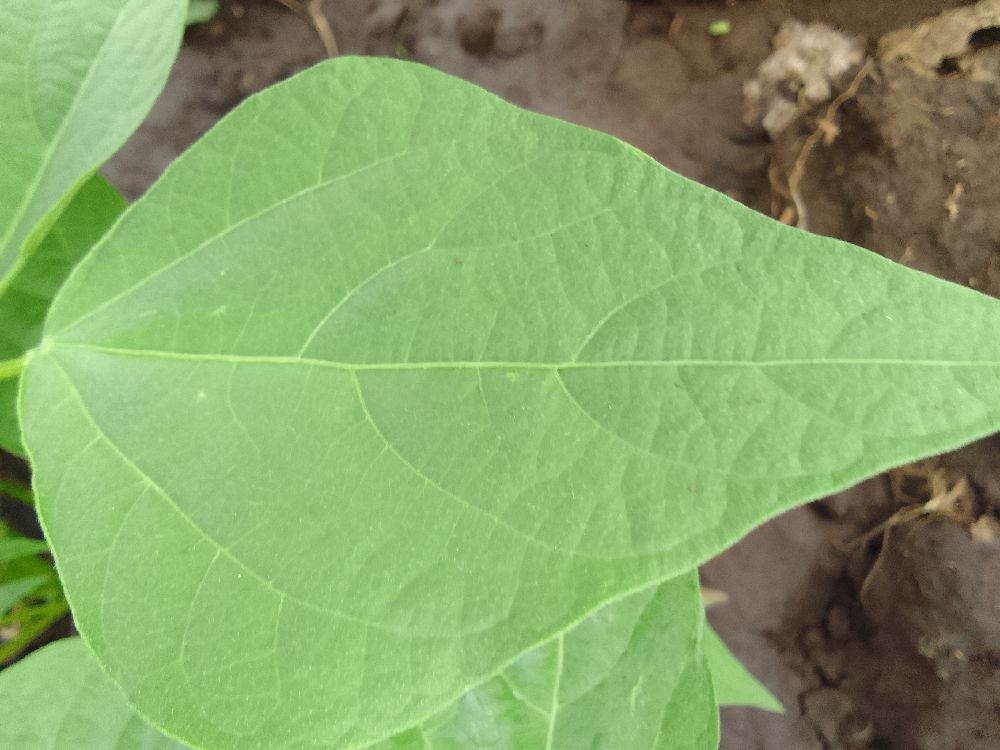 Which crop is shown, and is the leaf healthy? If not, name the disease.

common bean, healthy
